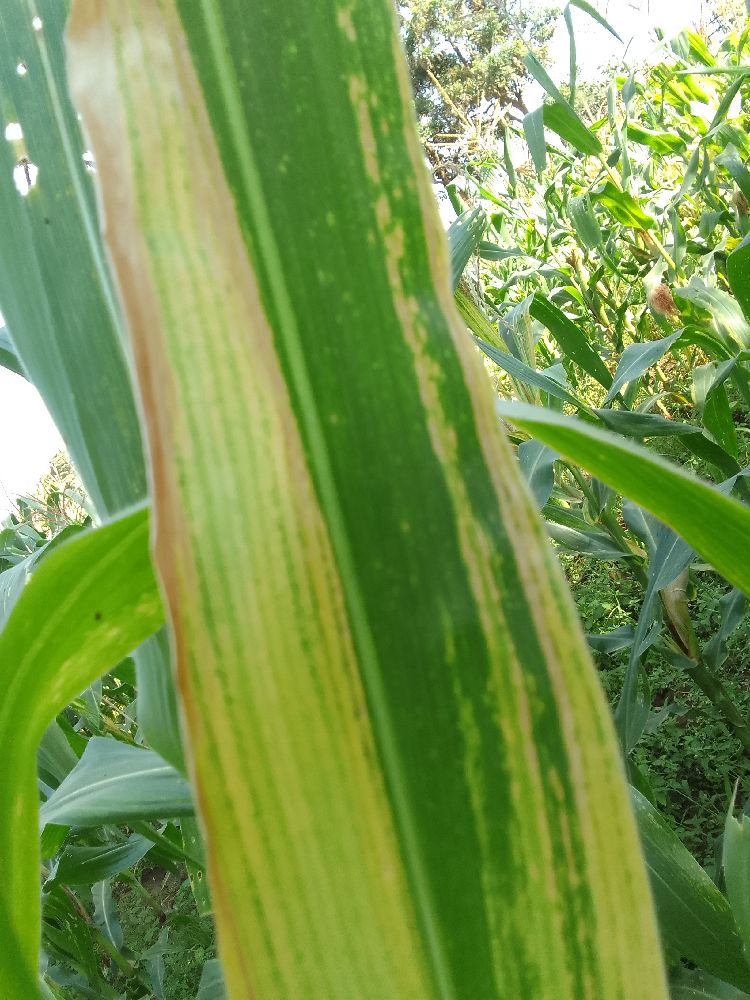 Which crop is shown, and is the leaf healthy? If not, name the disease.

maize, maize lethal necrosis
